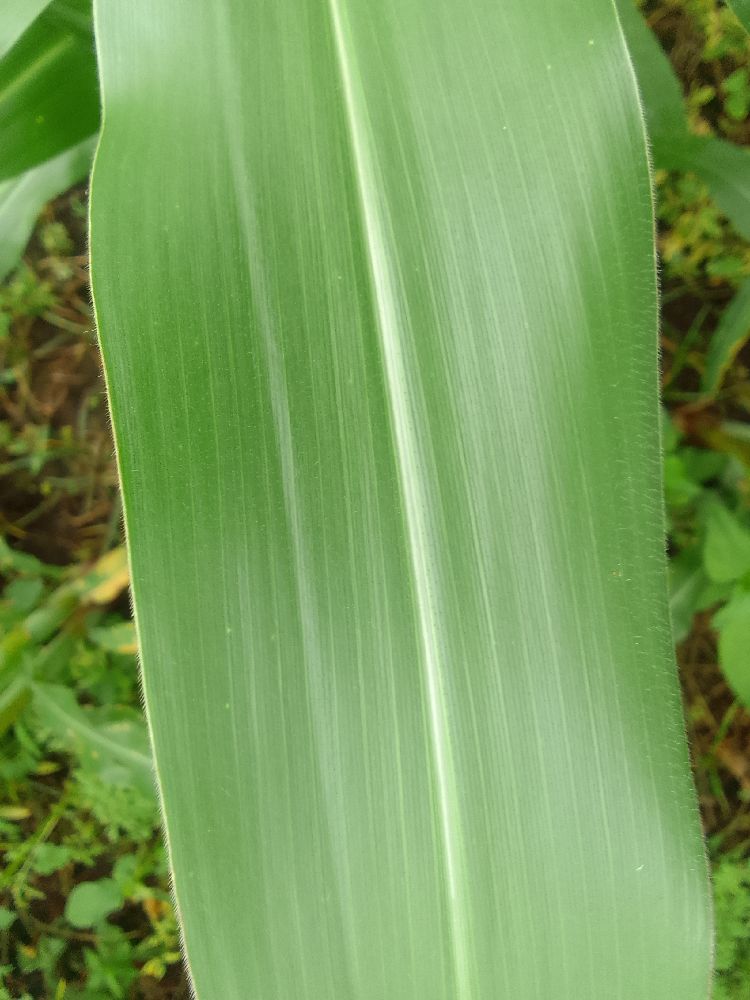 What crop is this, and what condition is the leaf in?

maize, healthy
